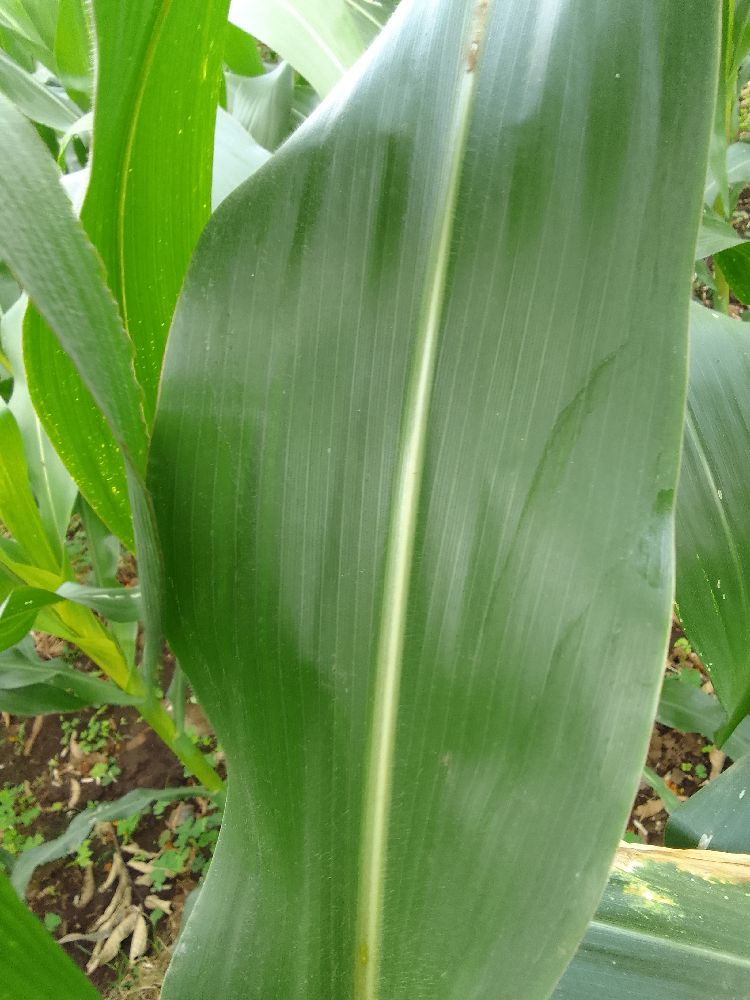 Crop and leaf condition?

maize, healthy
